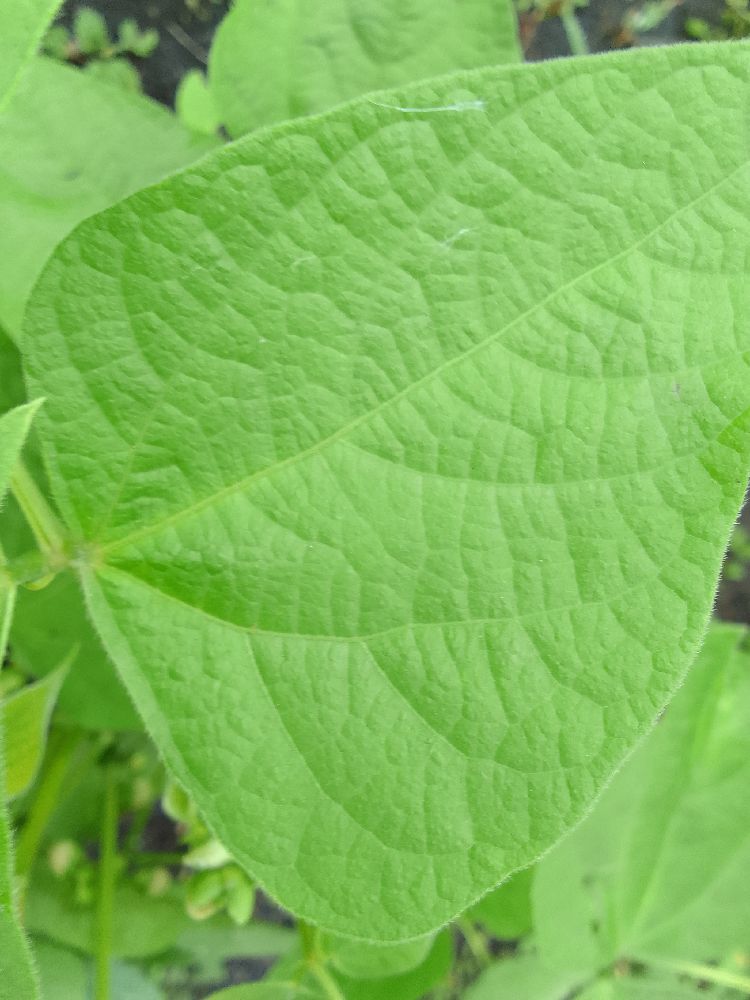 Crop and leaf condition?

common bean, healthy
